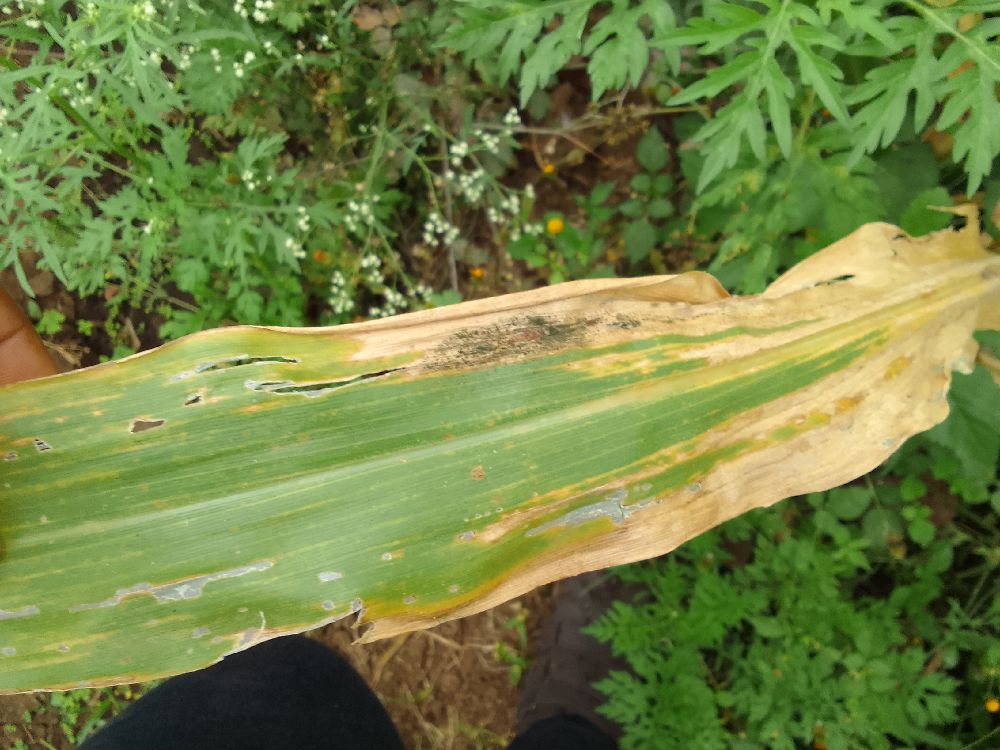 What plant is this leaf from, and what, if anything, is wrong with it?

maize, maize lethal necrosis
